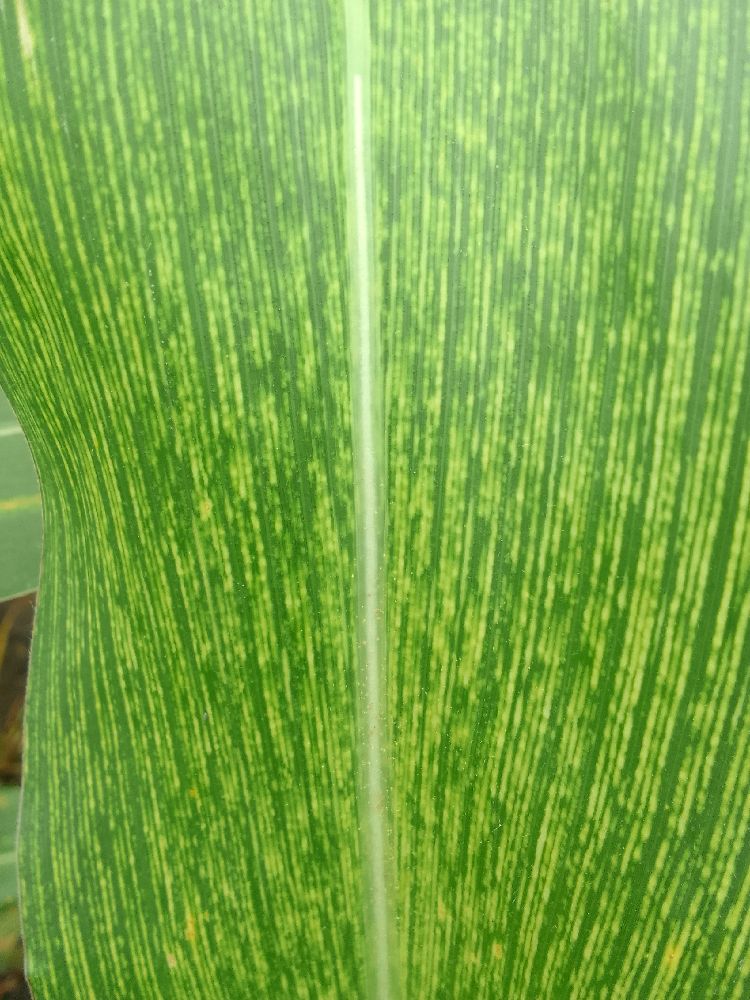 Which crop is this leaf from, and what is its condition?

maize, maize streak virus
